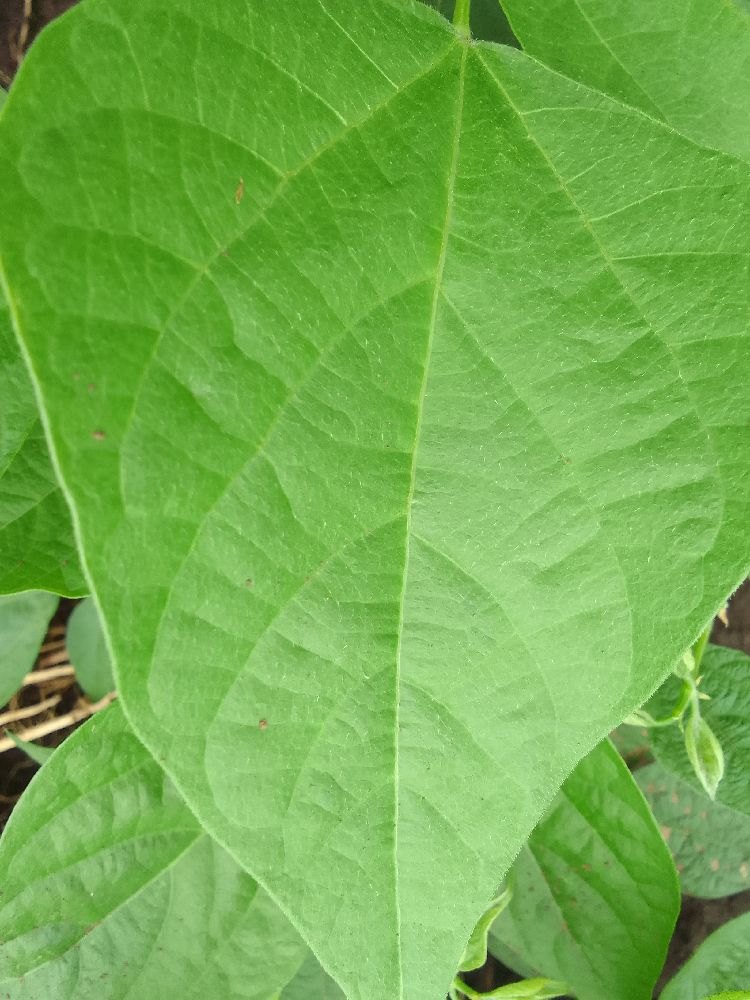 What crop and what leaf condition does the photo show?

common bean, healthy
